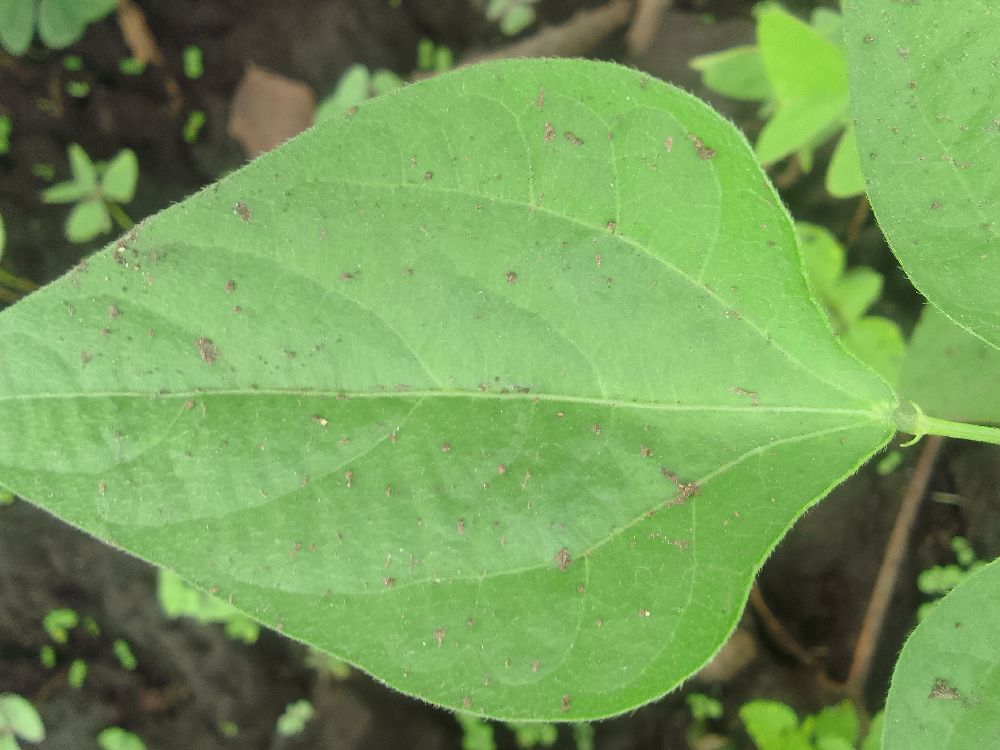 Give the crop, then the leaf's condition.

common bean, healthy
